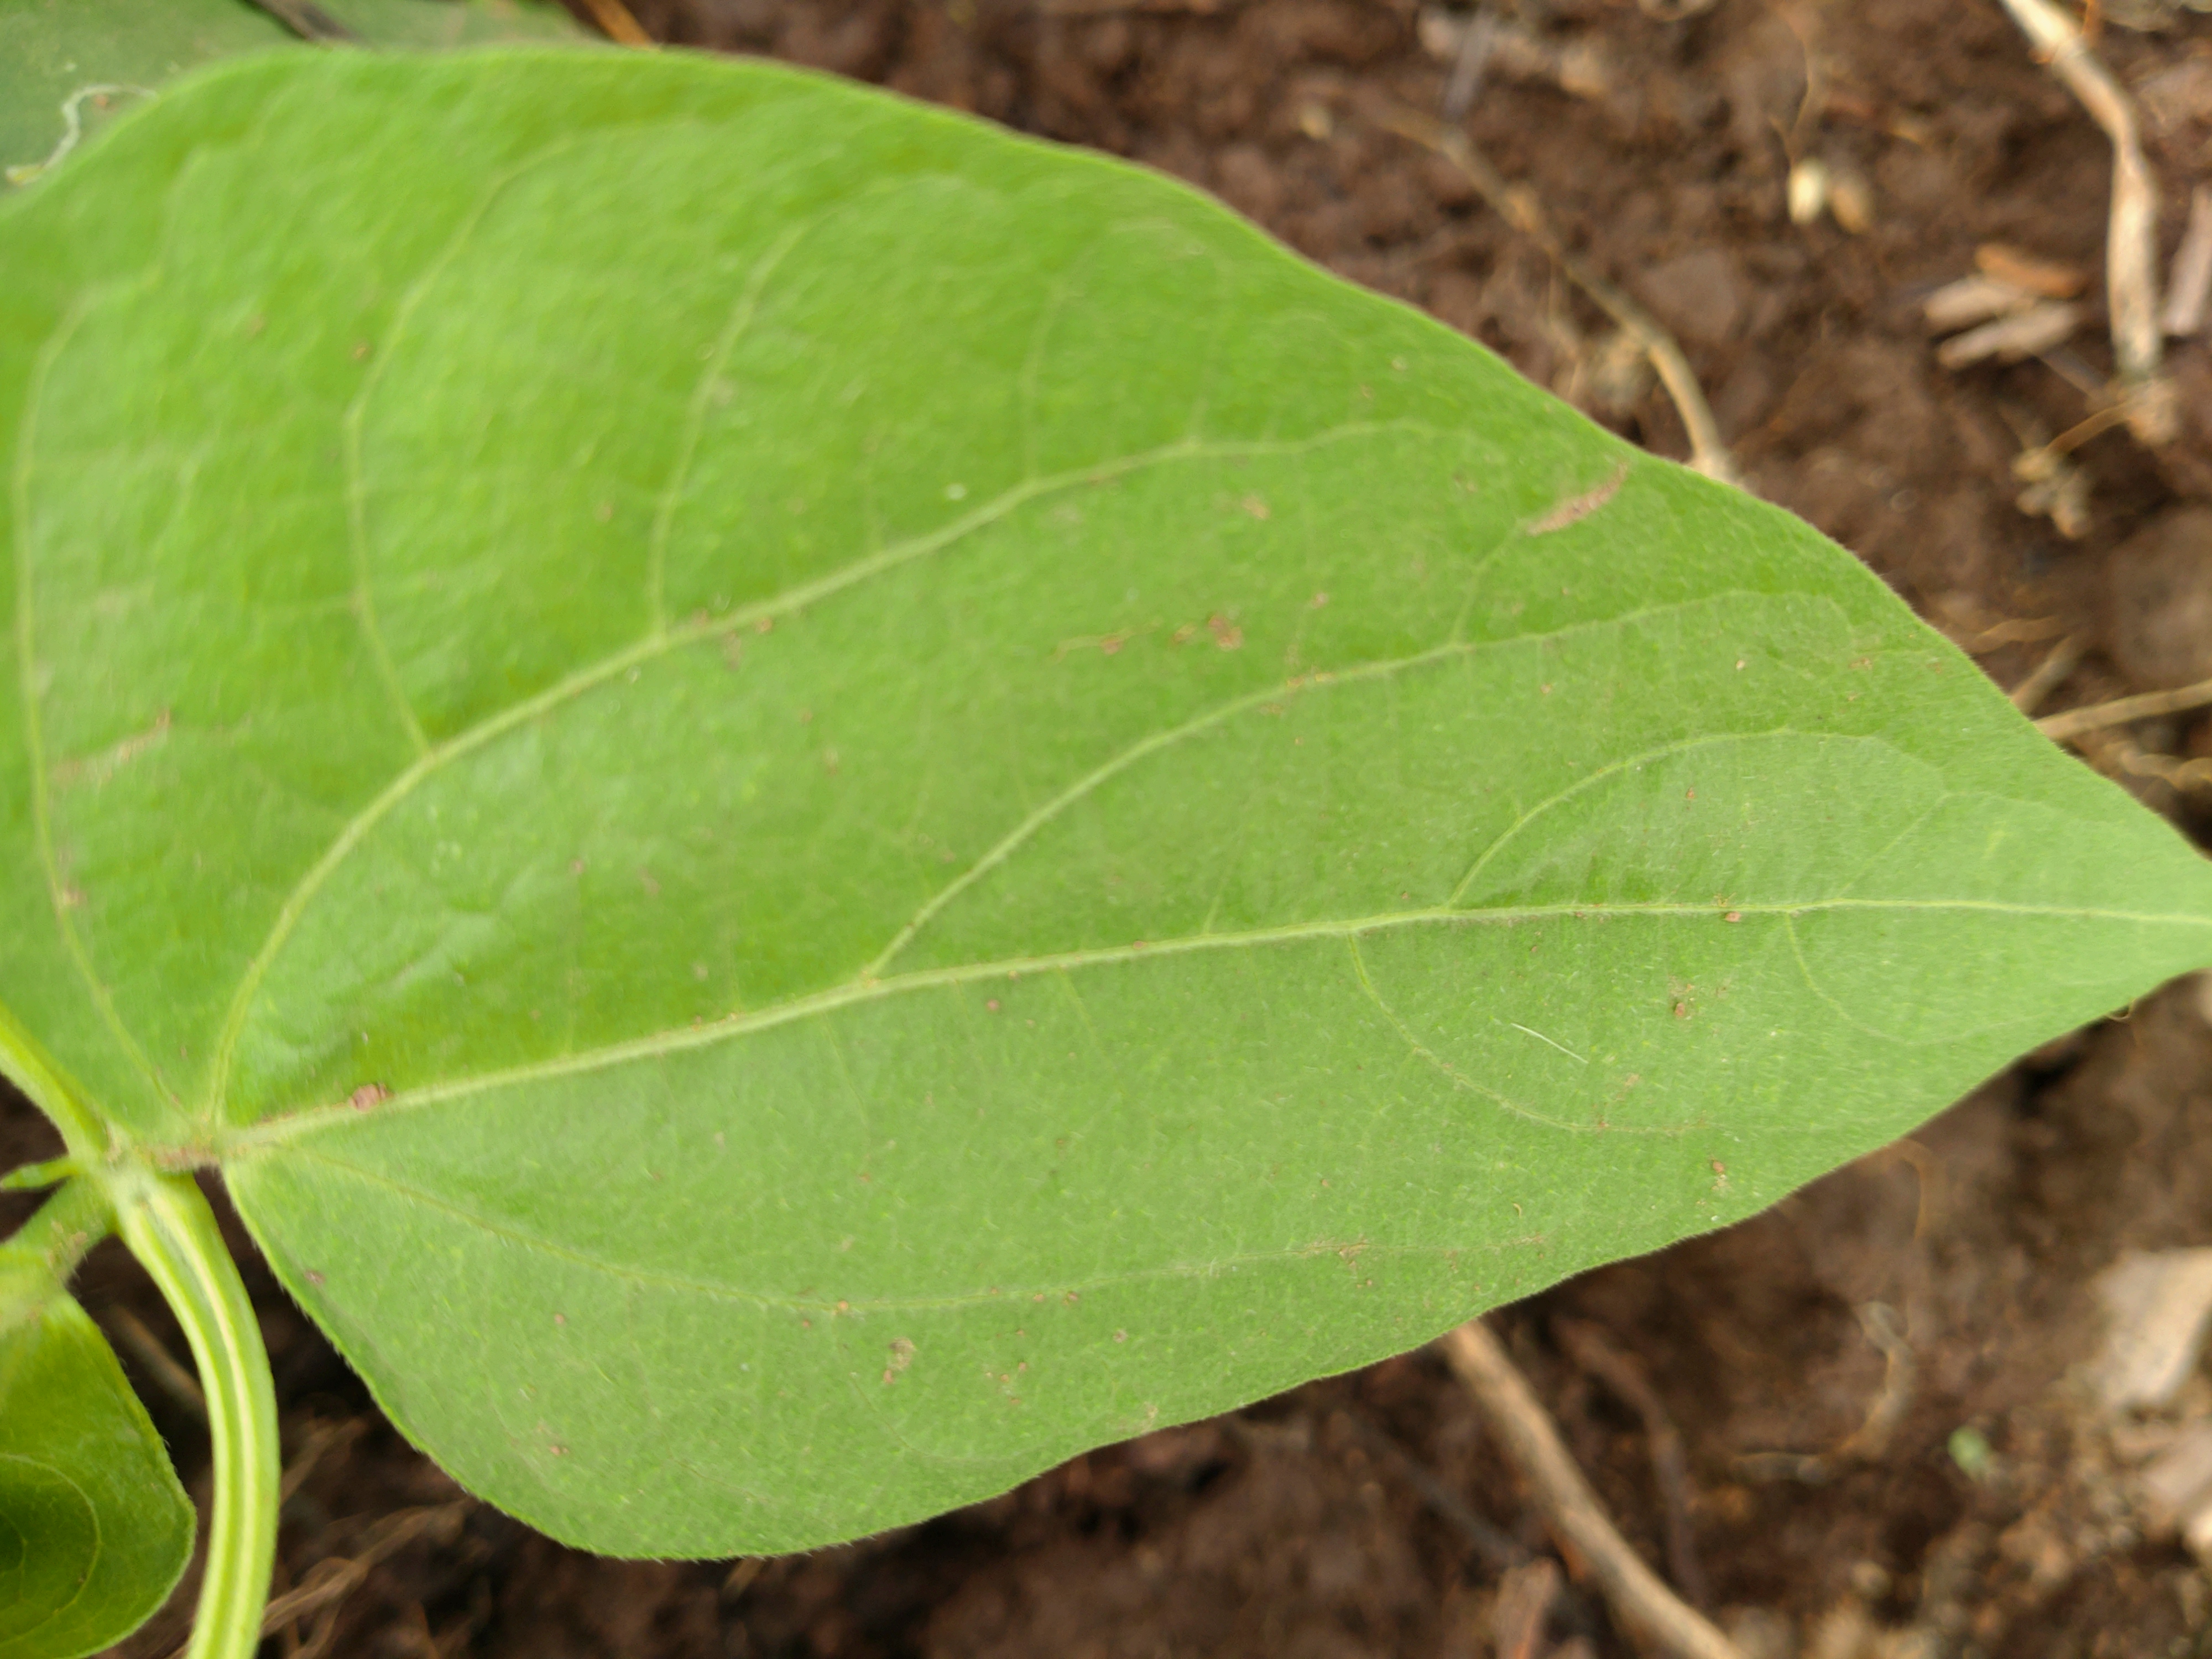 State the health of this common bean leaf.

healthy
